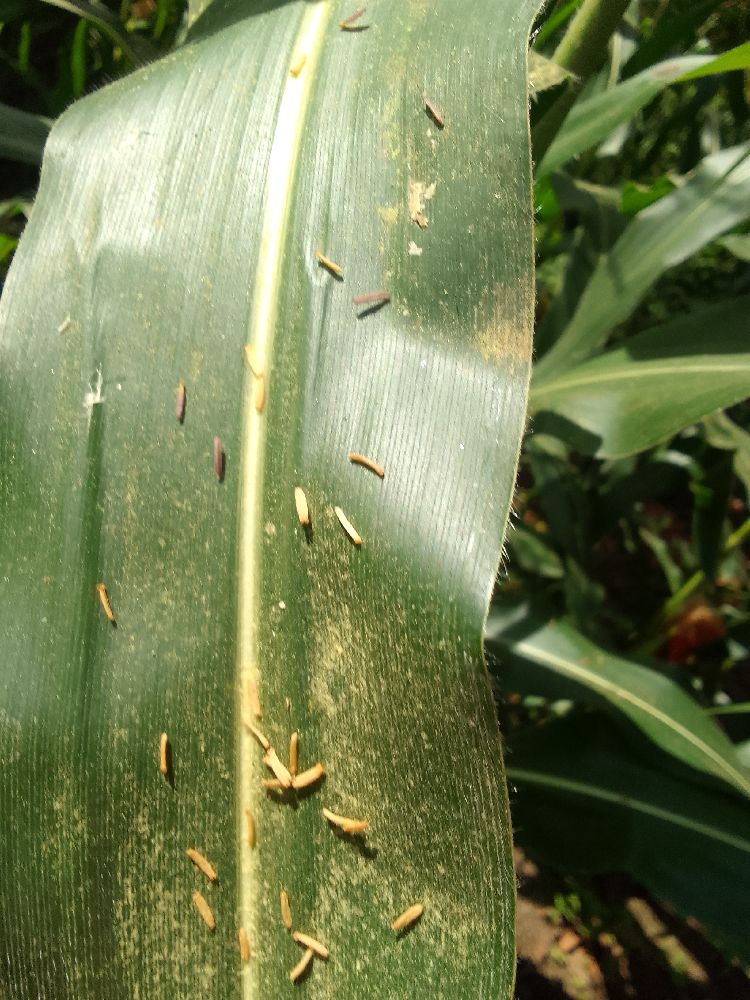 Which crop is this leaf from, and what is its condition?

maize, healthy
